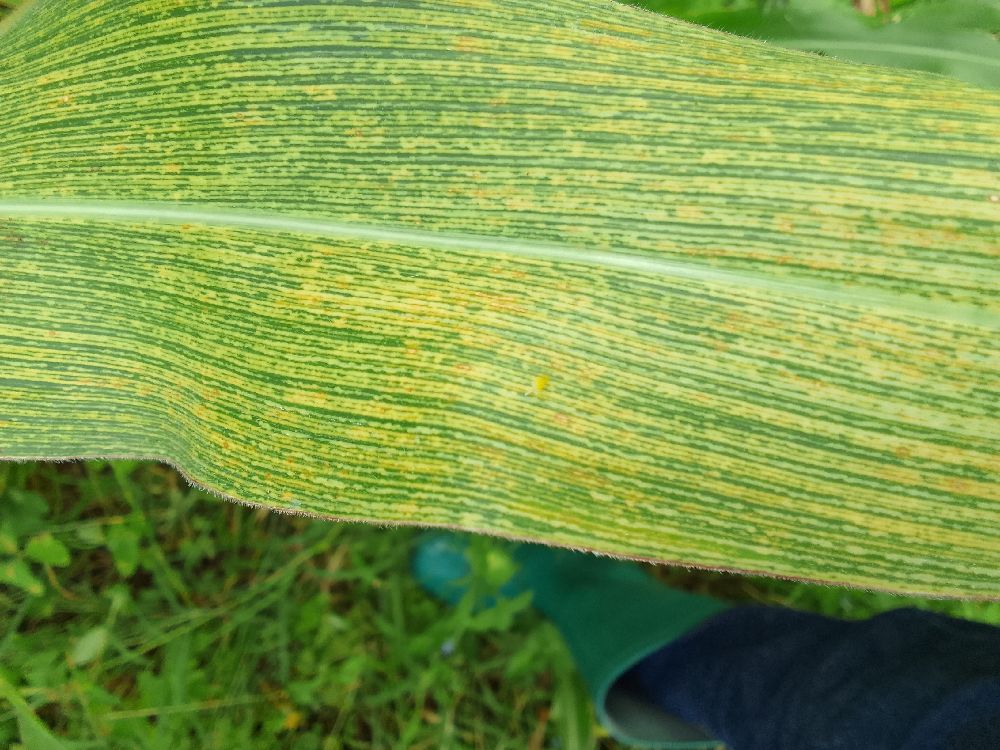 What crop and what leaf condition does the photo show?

maize, maize streak virus
